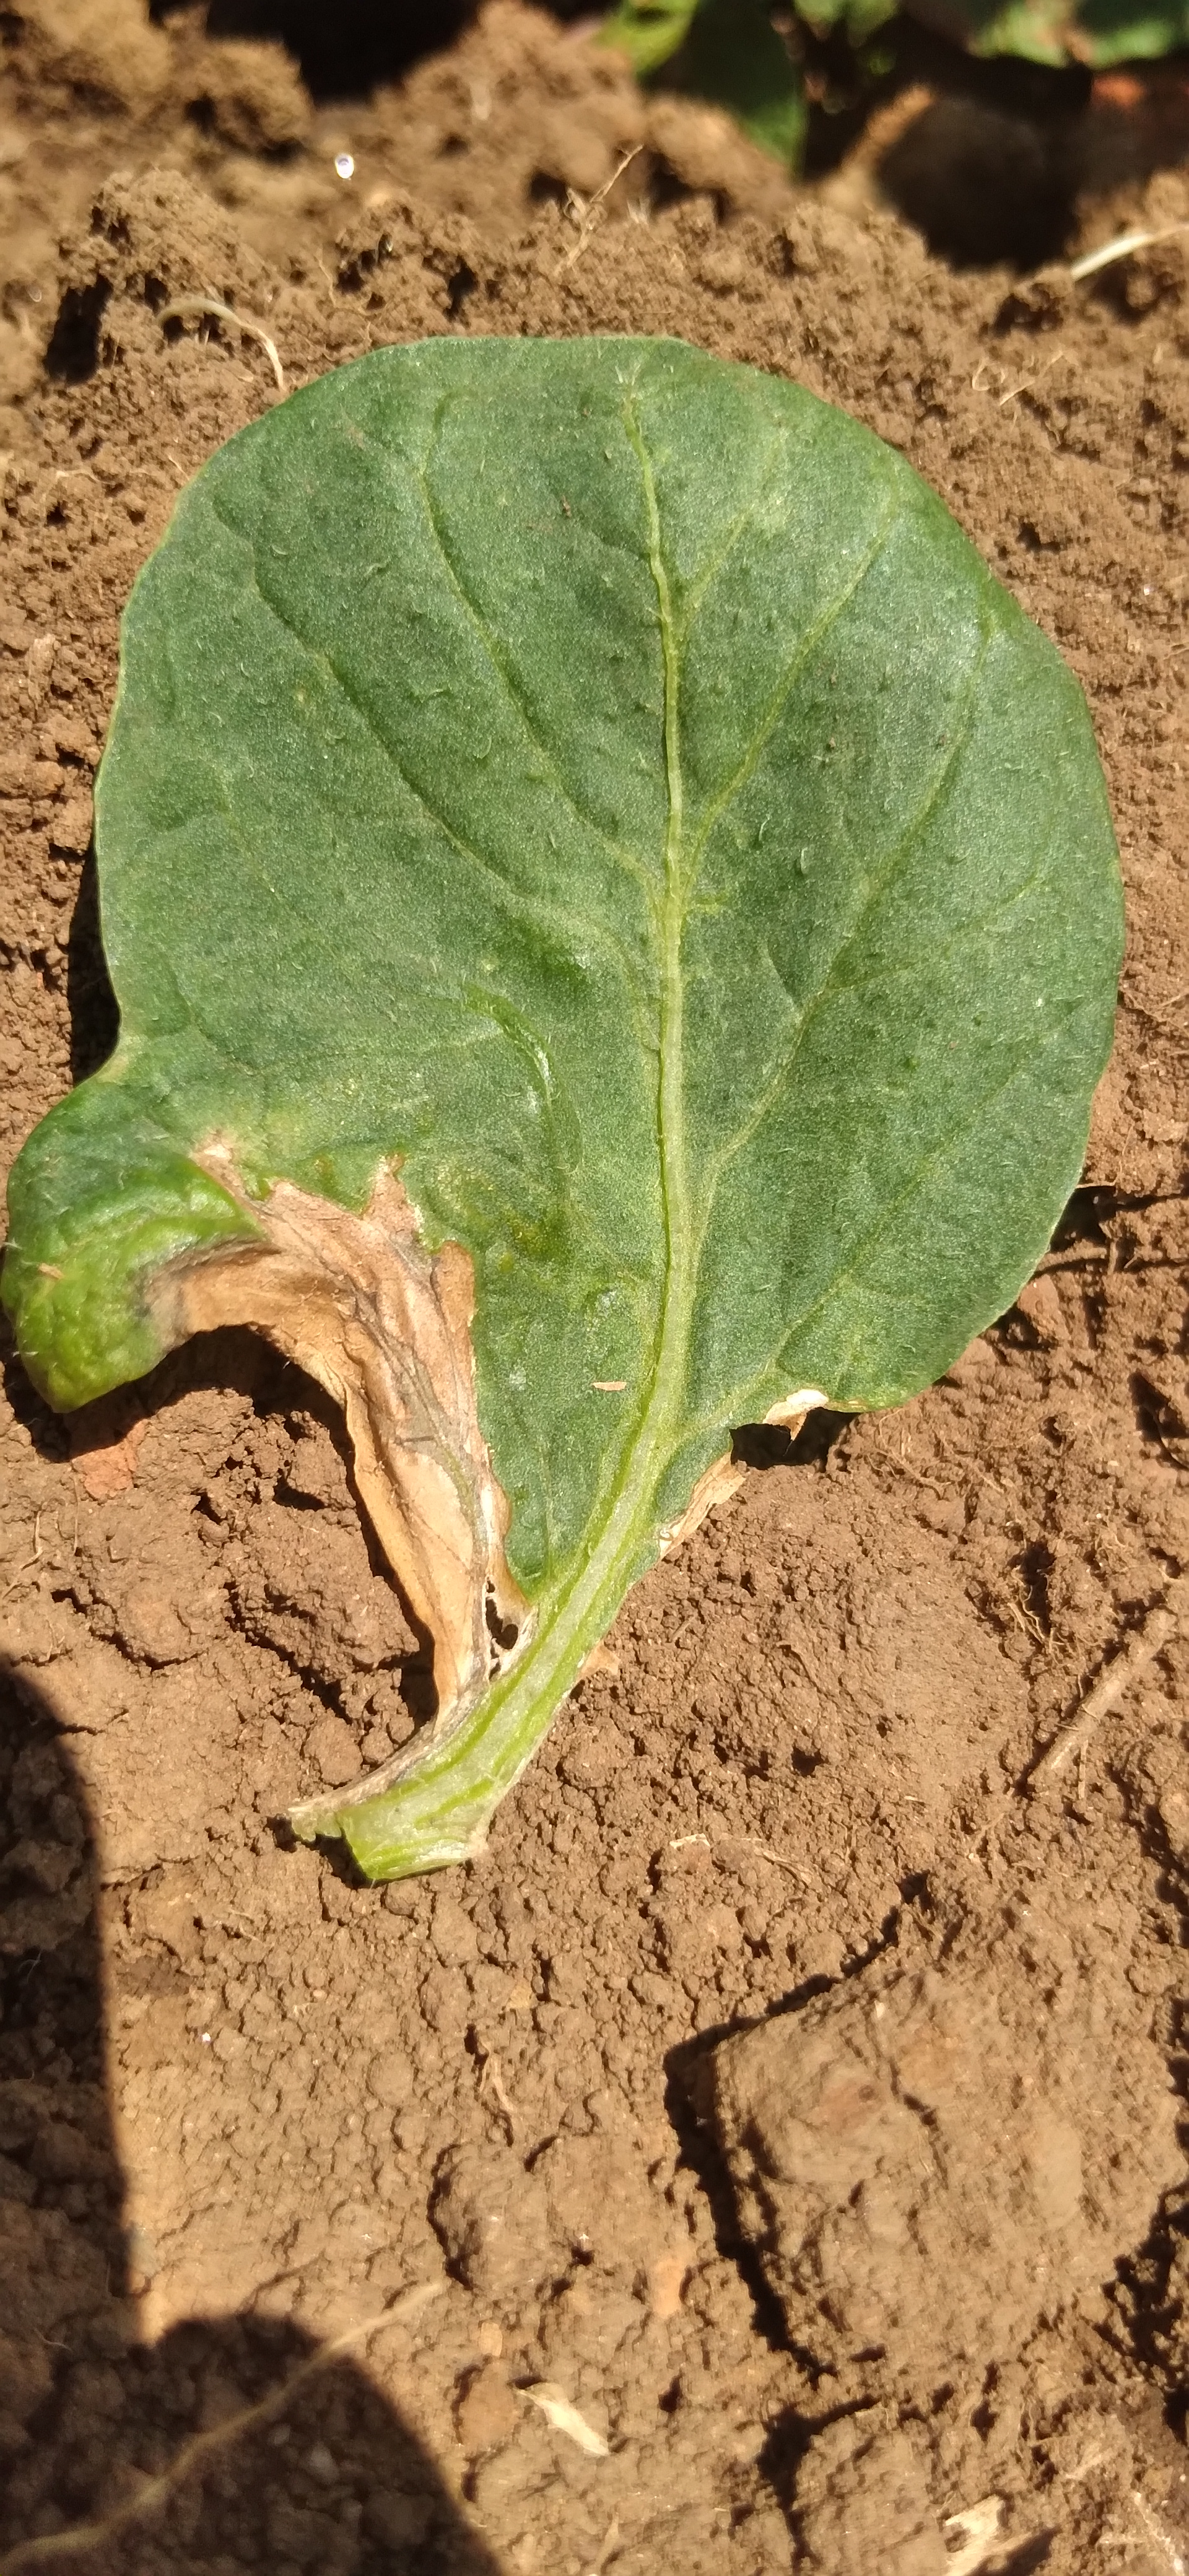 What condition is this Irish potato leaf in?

early blight
